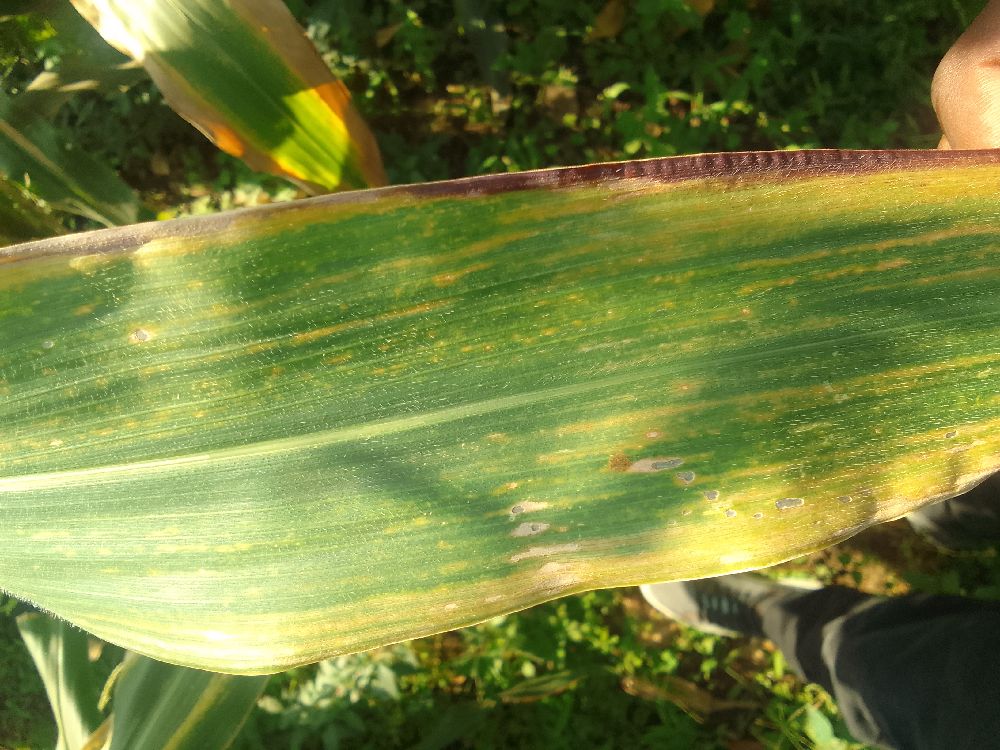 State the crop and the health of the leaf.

maize, maize lethal necrosis
